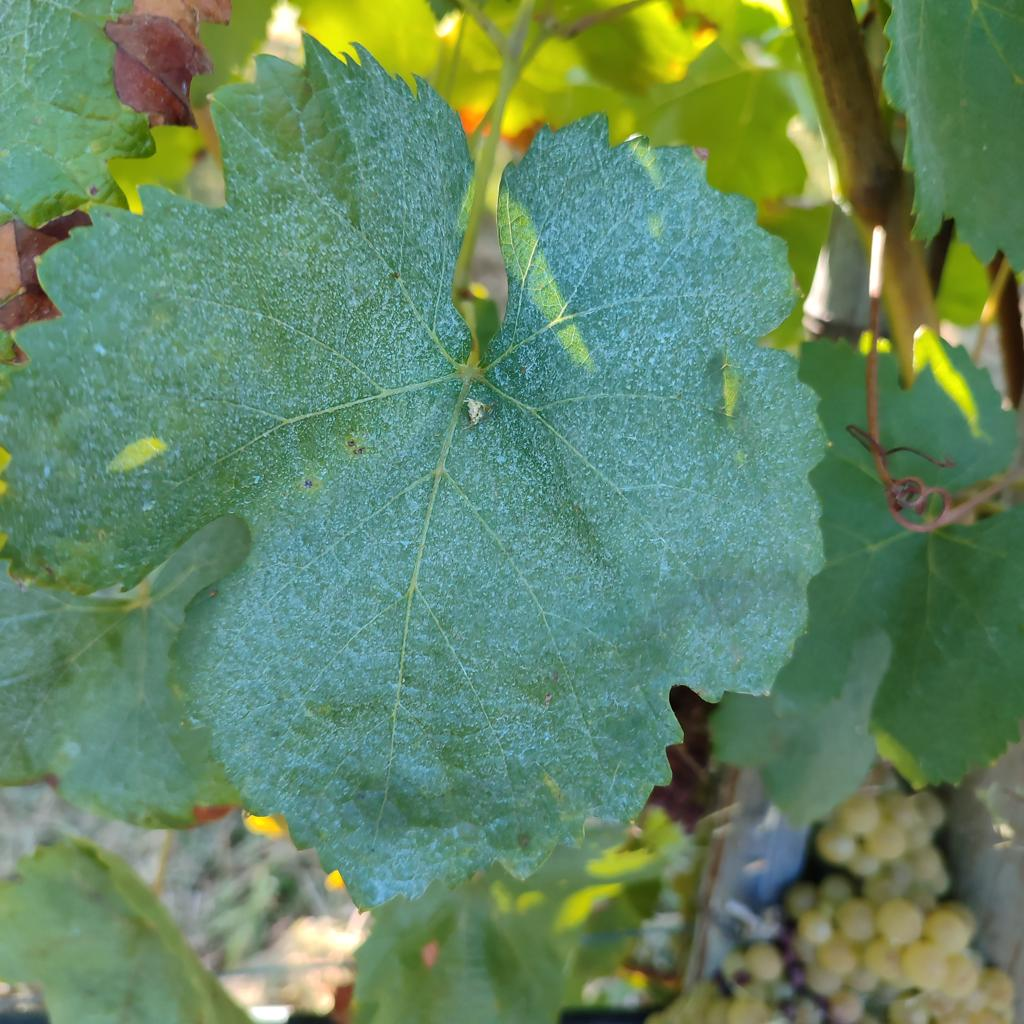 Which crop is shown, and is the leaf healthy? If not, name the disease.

grapevine, healthy
